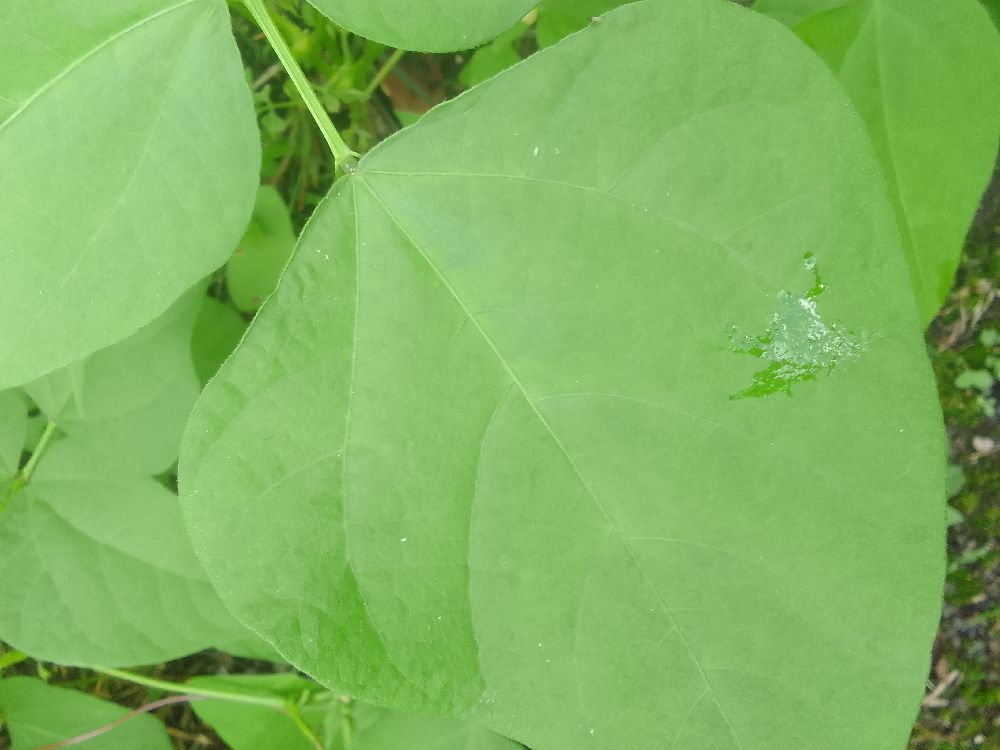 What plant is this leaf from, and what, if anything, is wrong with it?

common bean, healthy
